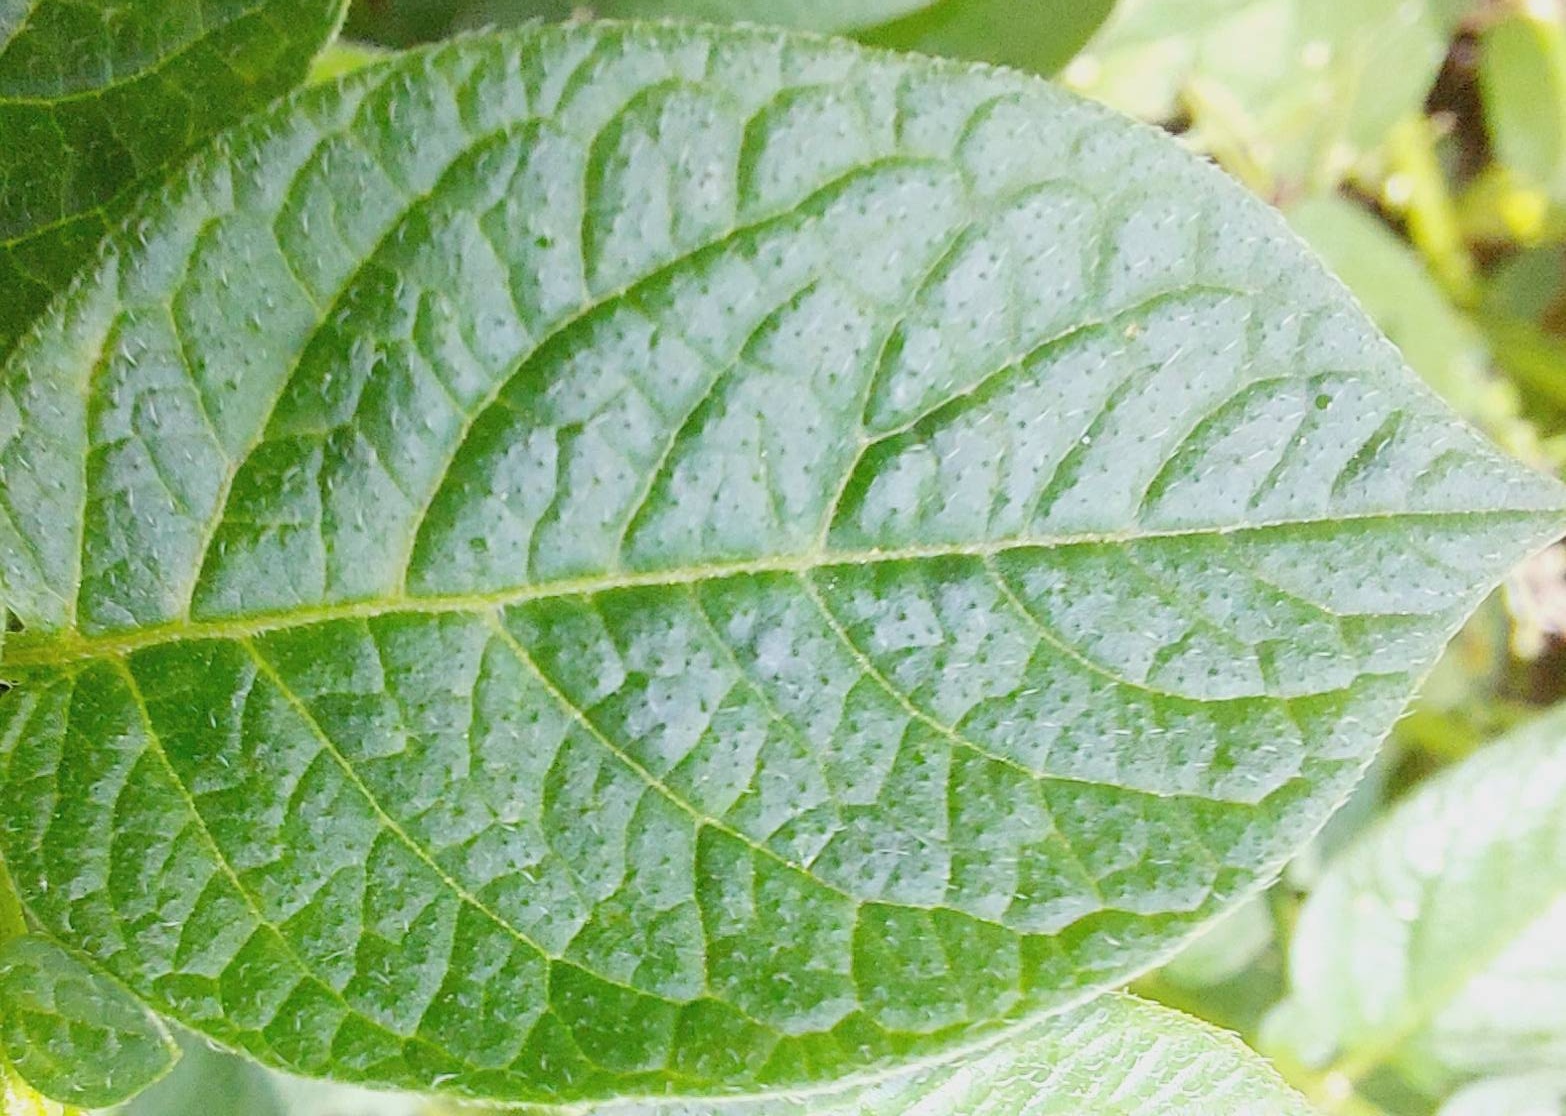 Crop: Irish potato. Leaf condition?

healthy
